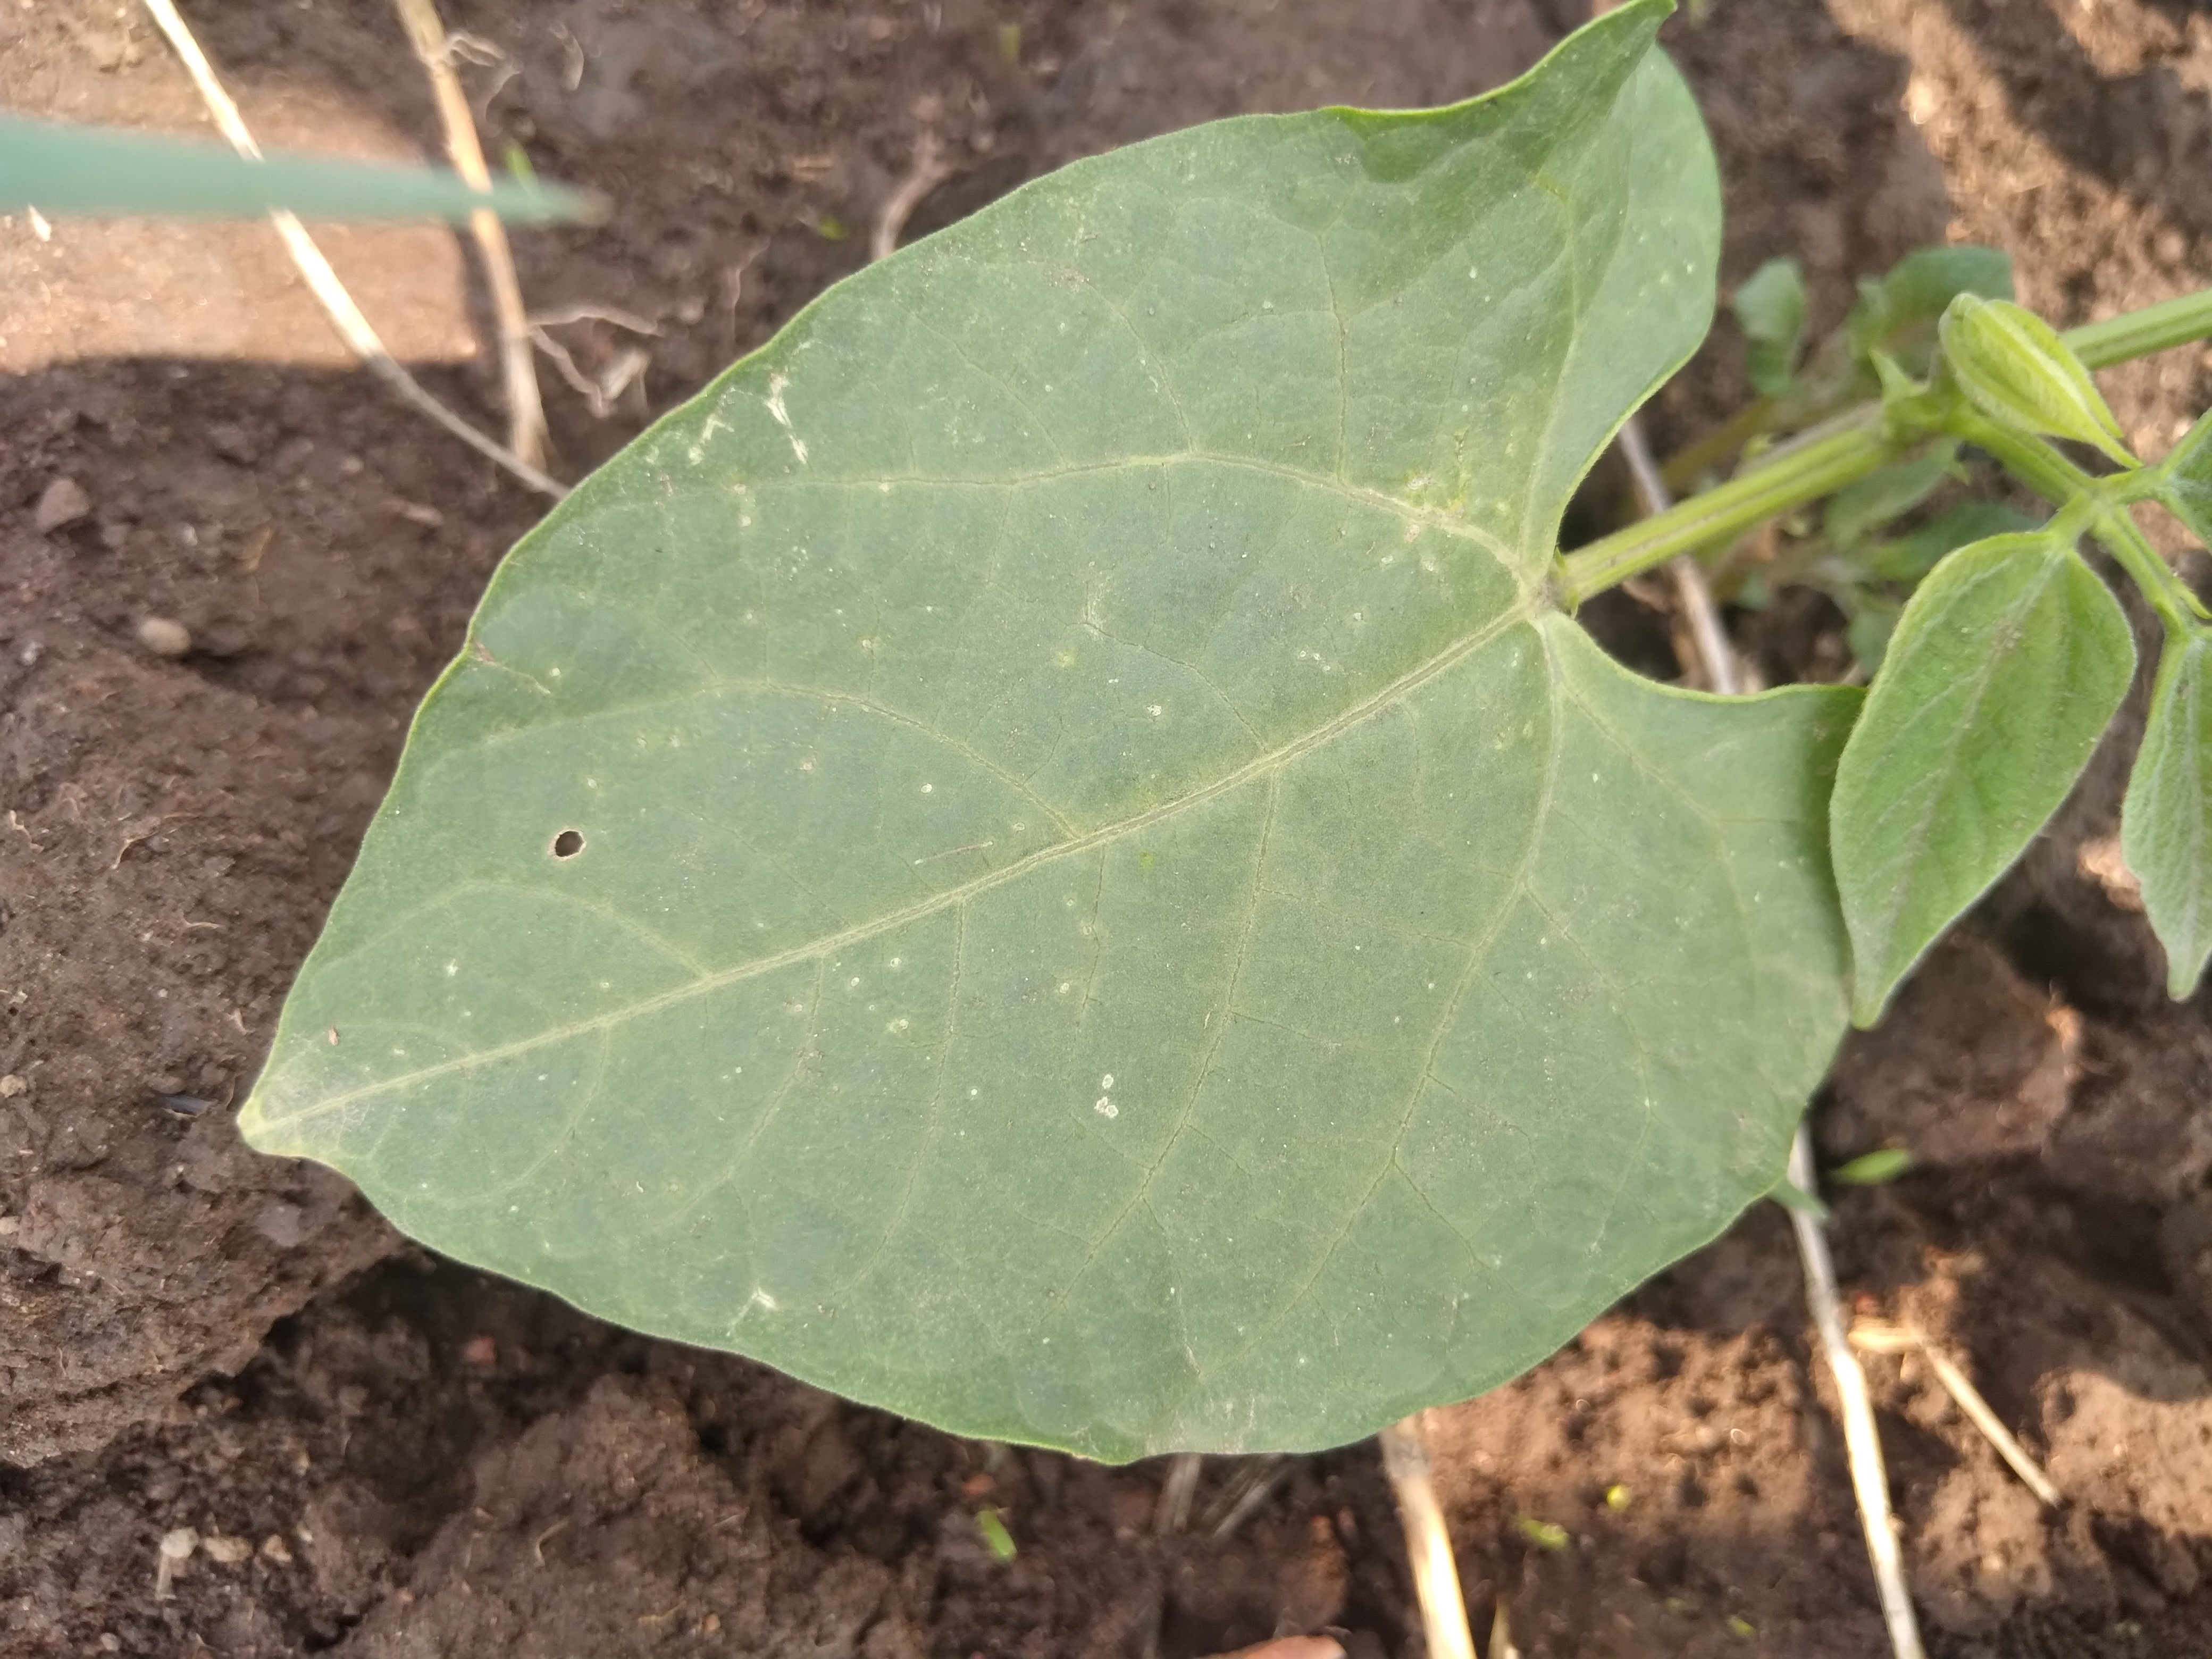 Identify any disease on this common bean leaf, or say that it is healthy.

healthy
